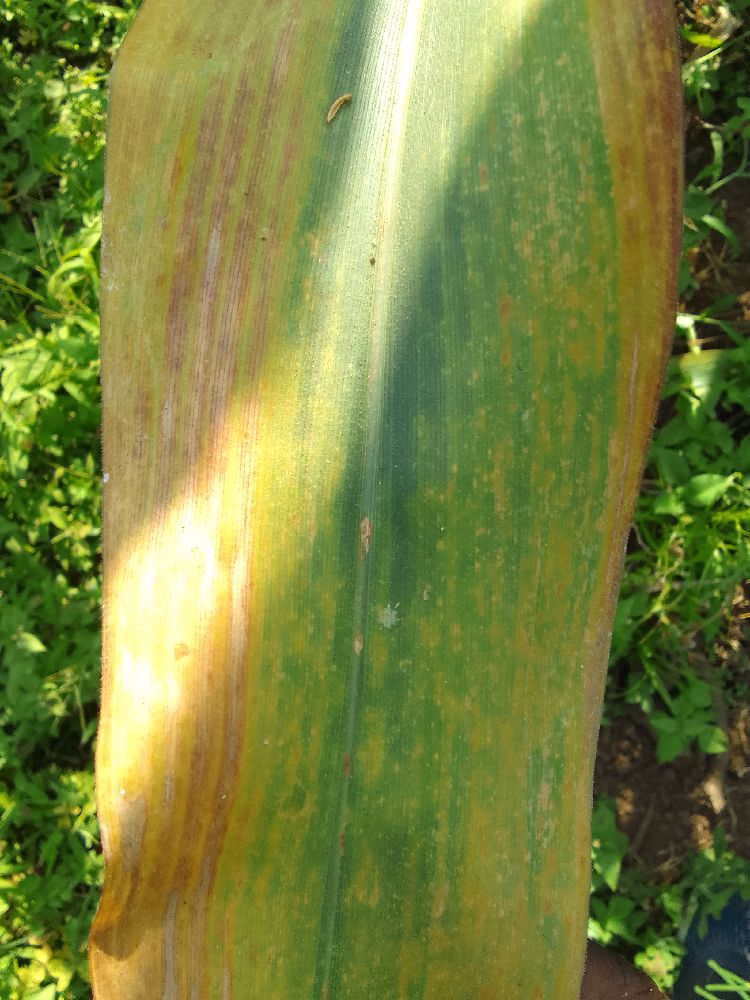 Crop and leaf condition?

maize, maize lethal necrosis
